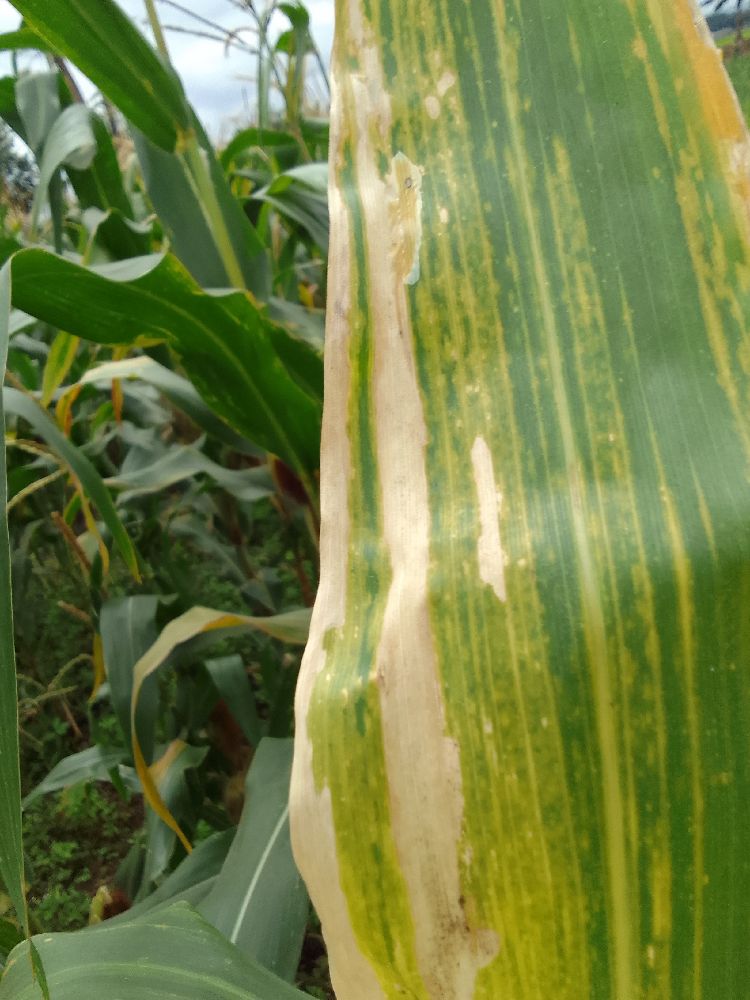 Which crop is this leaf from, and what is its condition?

maize, maize lethal necrosis
